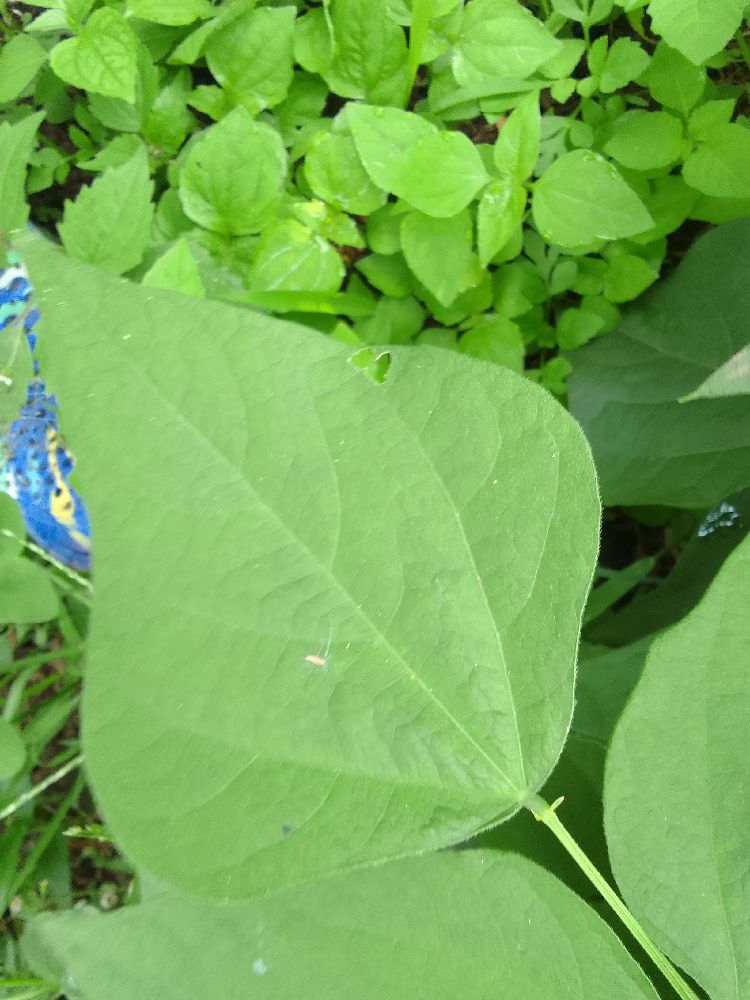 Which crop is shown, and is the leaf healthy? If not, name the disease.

common bean, healthy
